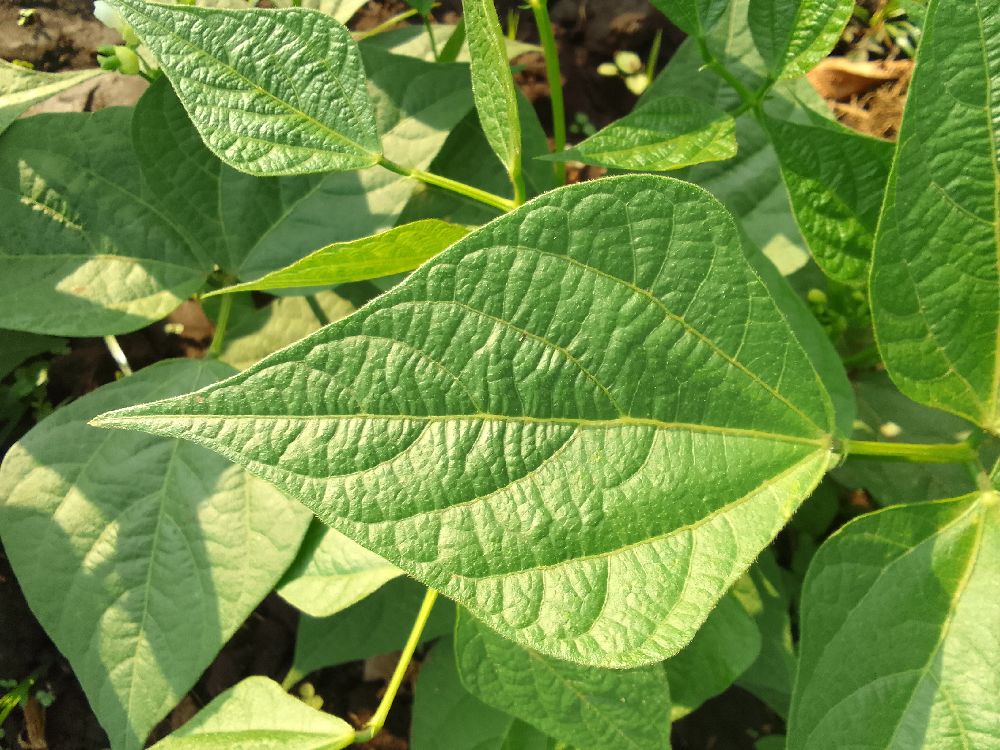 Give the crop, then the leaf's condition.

common bean, healthy
